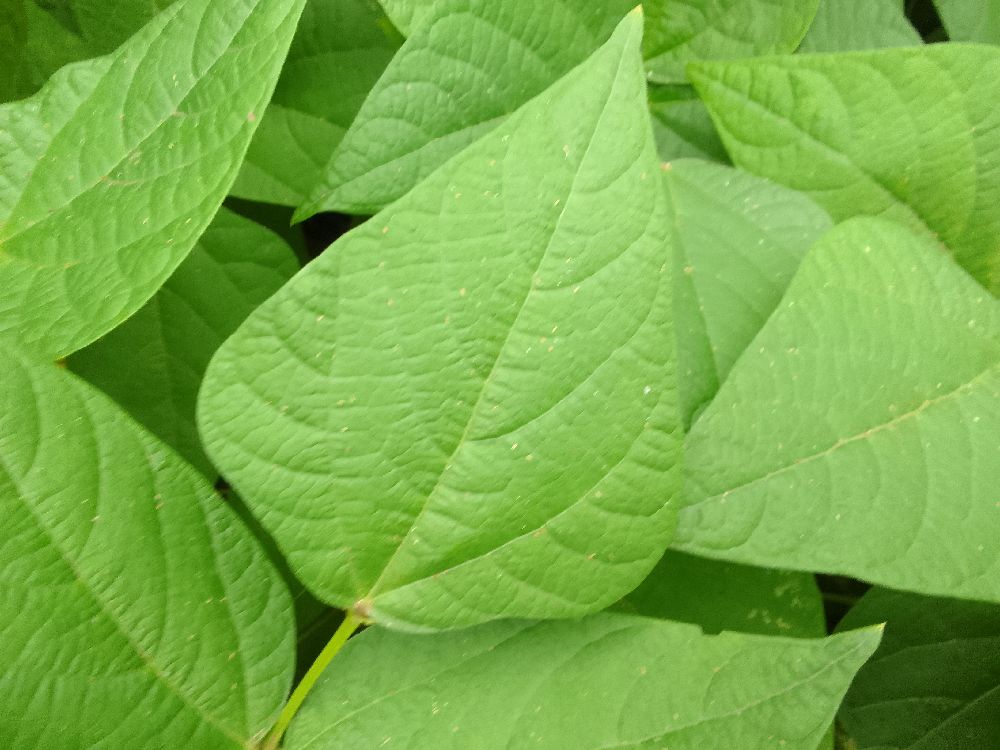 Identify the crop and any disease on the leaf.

common bean, healthy
